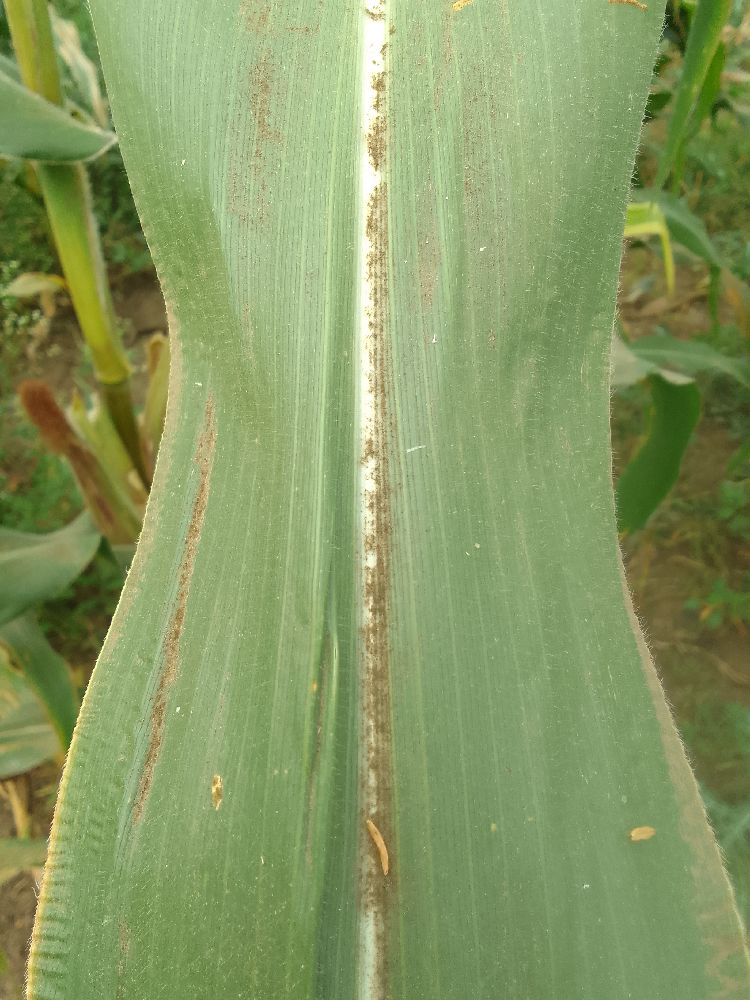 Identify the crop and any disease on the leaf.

maize, healthy
